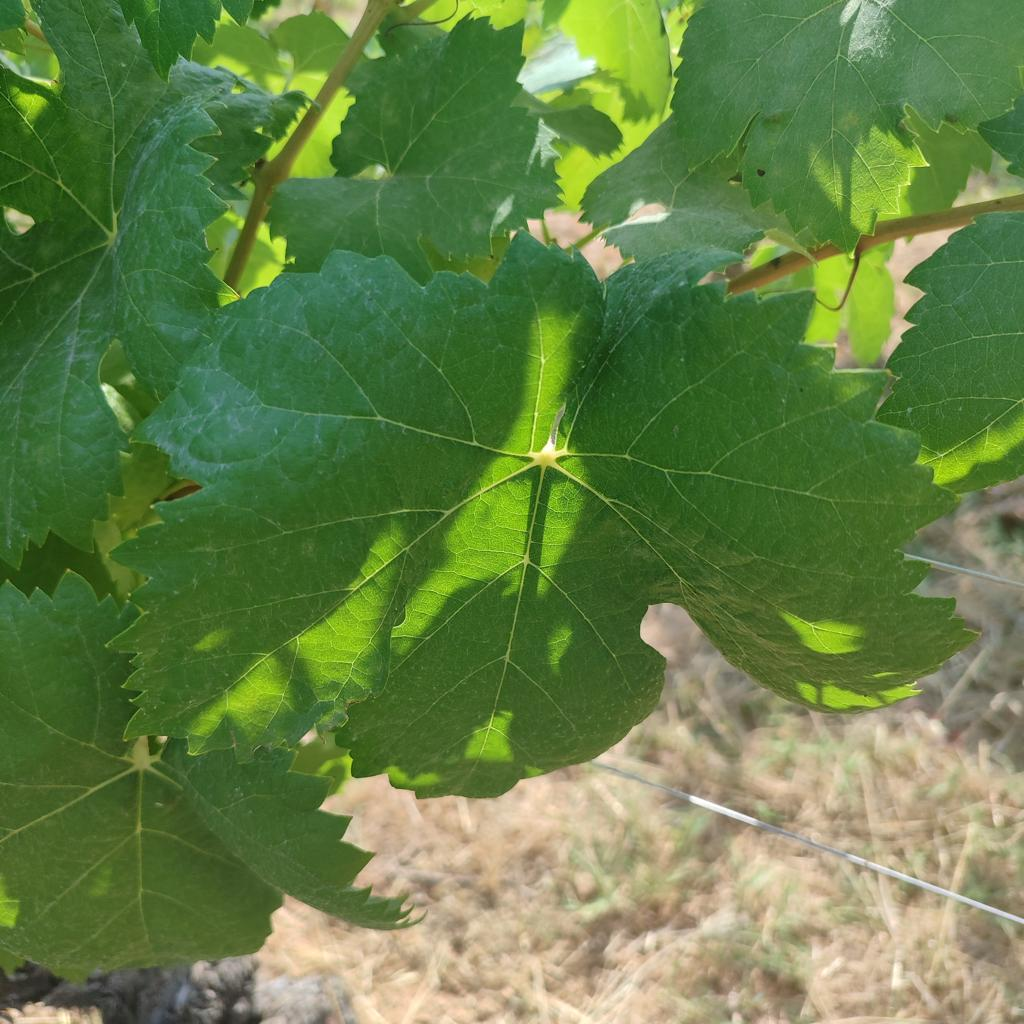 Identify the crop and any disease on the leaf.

grapevine, healthy
